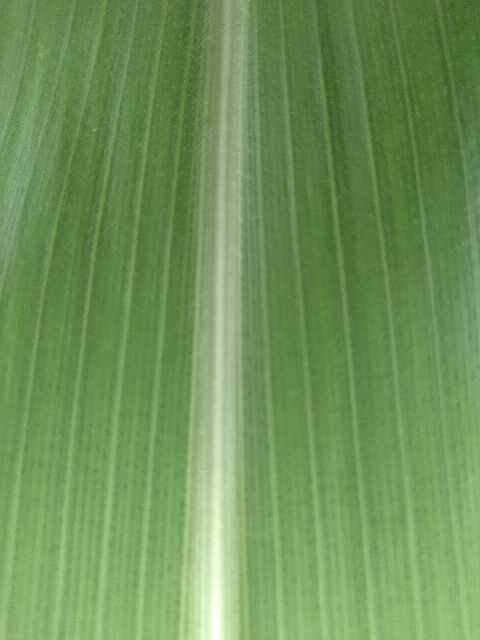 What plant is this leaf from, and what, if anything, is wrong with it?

maize, healthy
